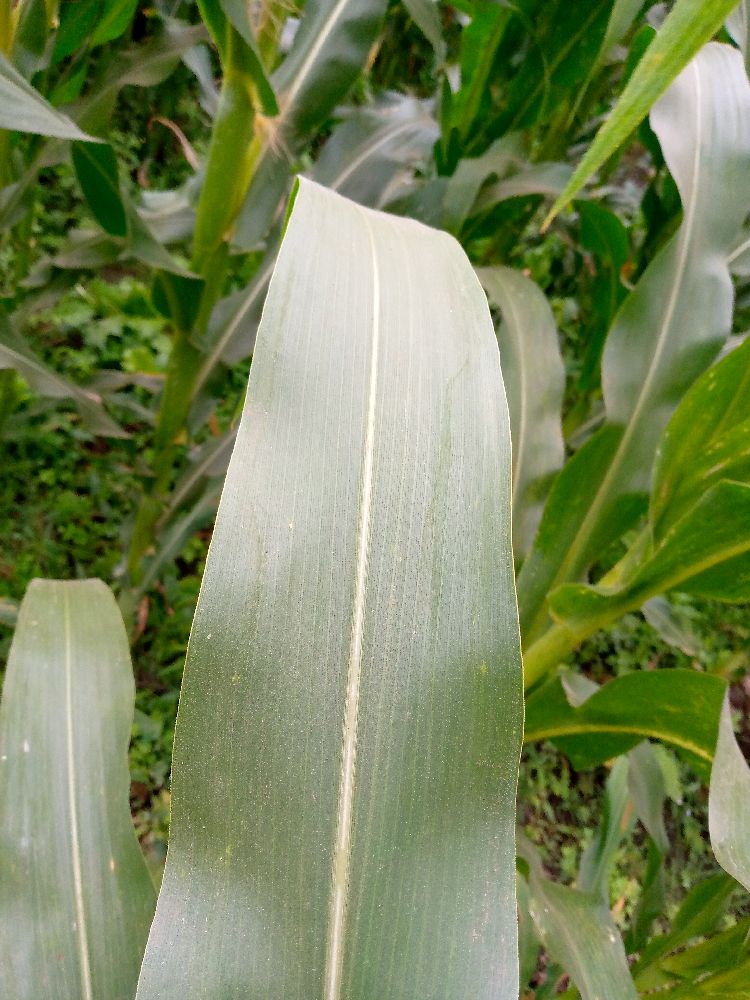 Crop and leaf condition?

maize, healthy
